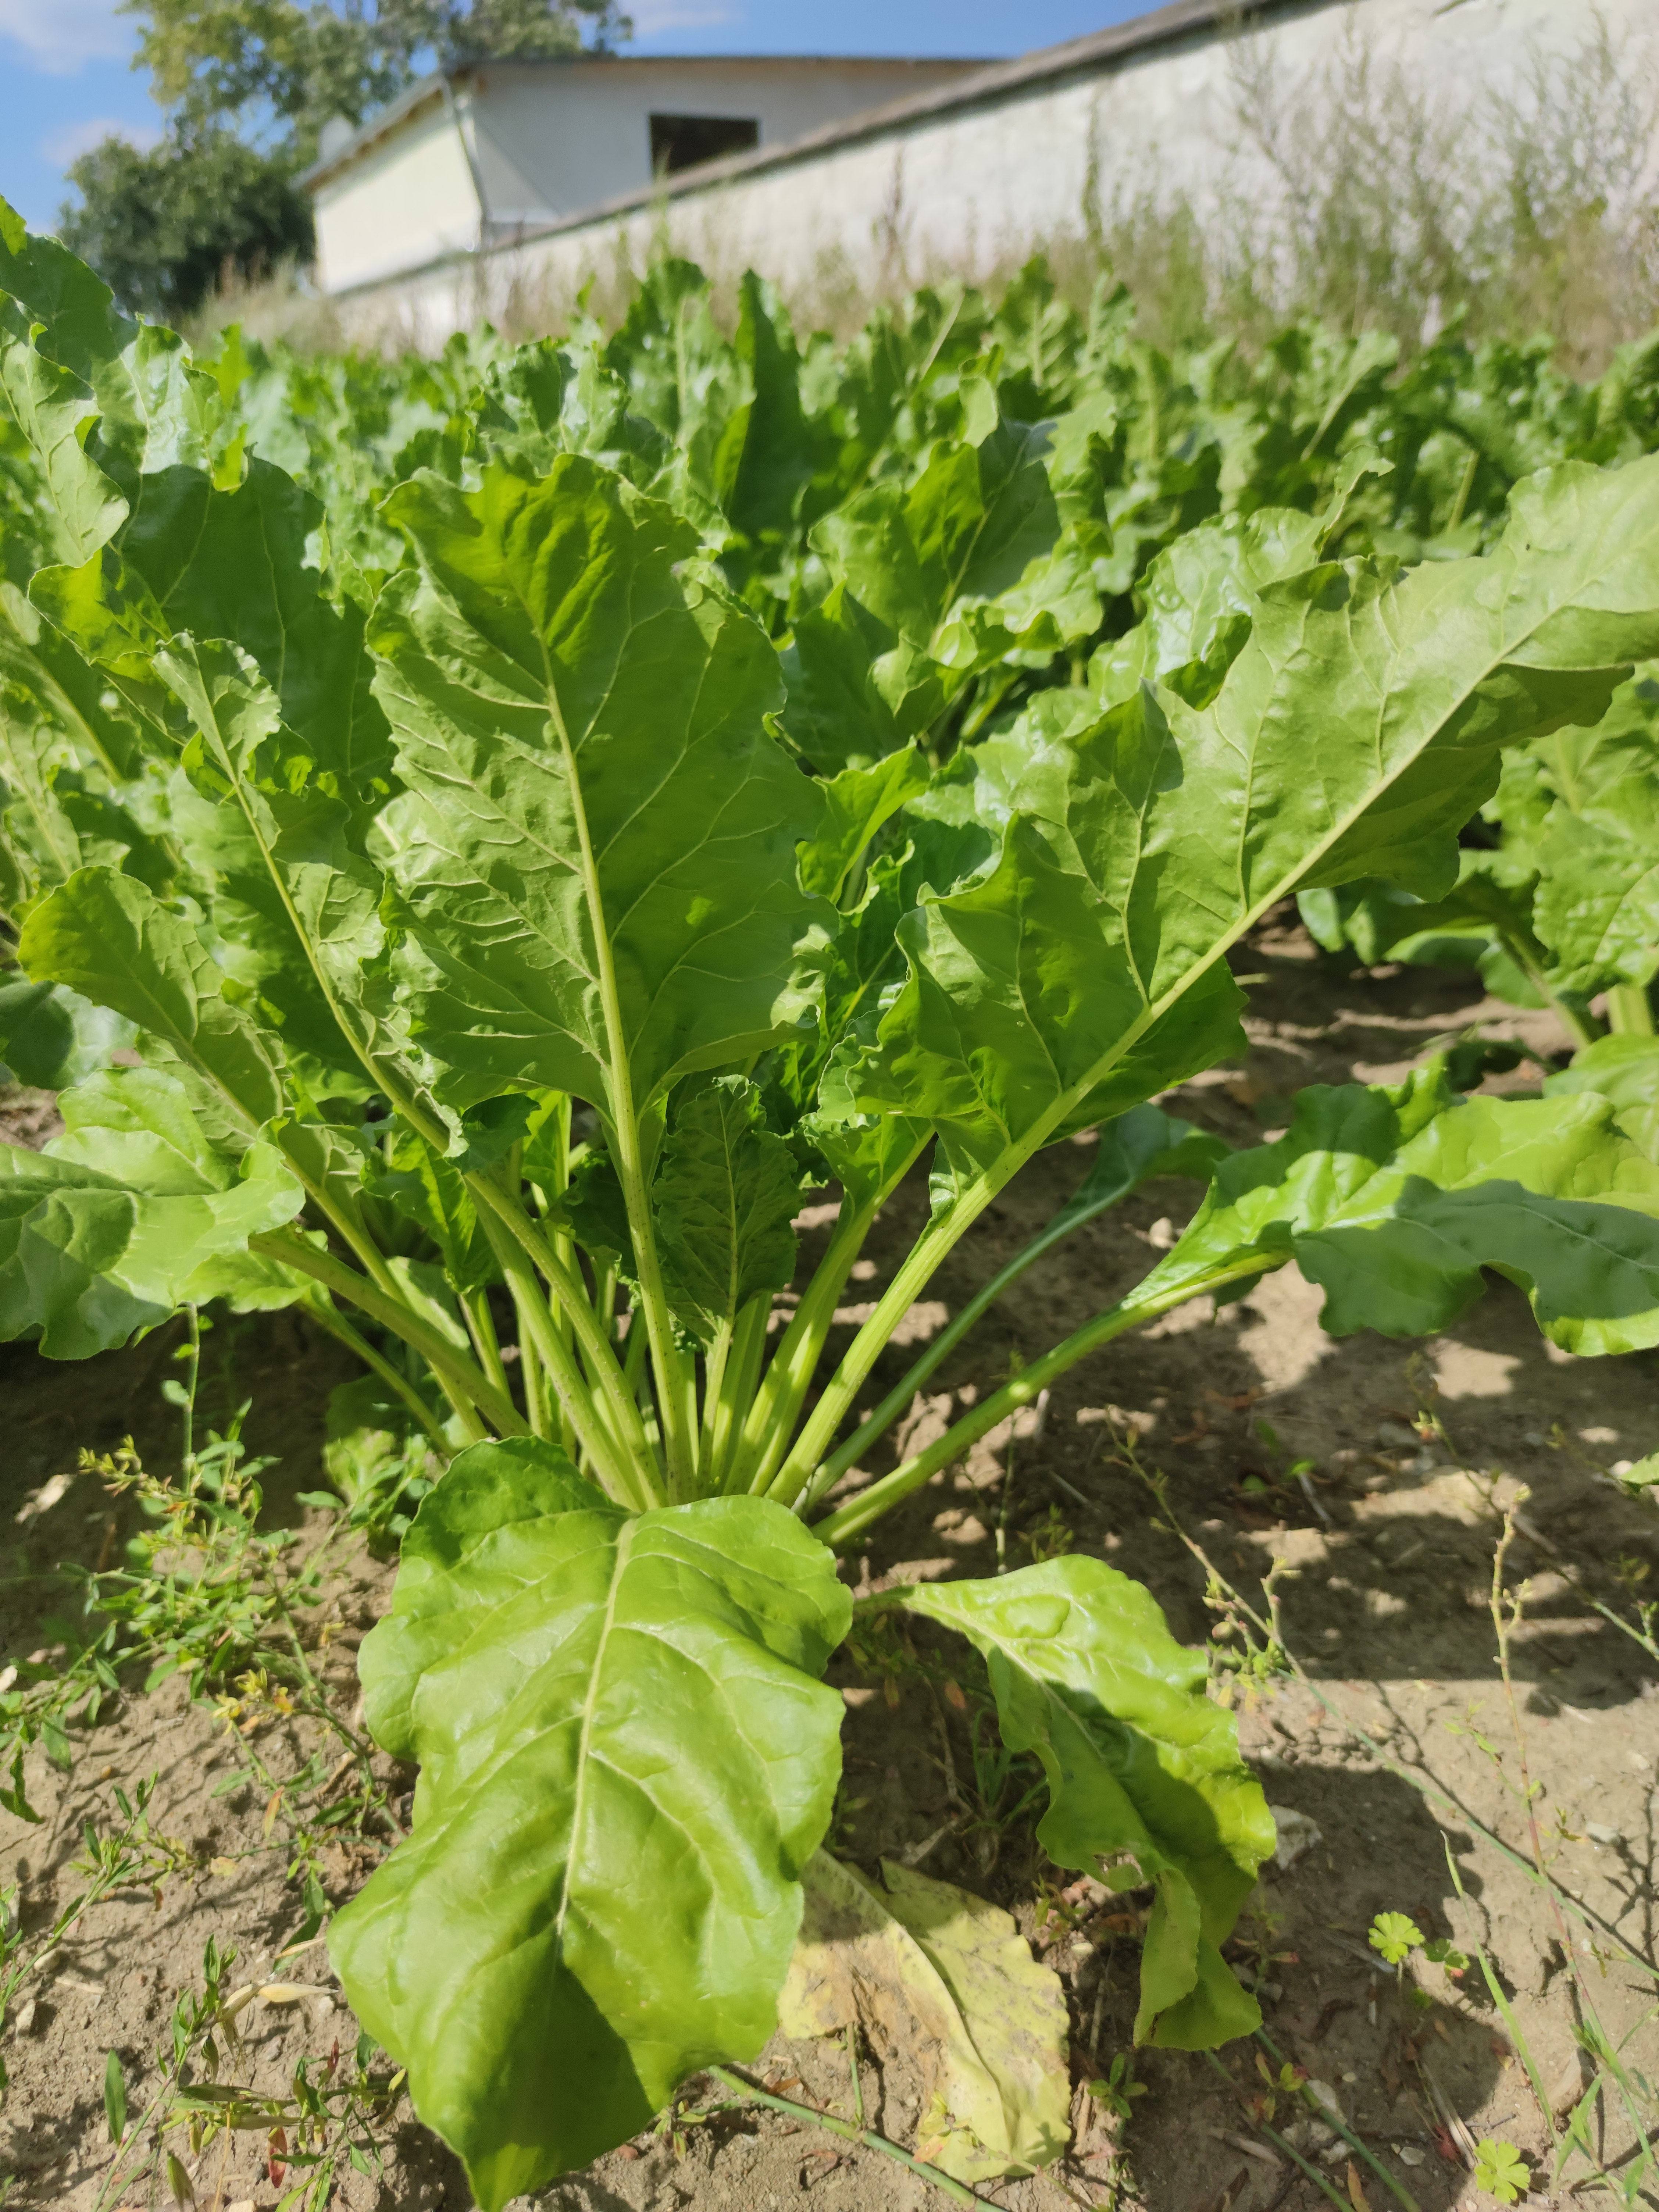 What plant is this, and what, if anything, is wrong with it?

beet, unaffected
